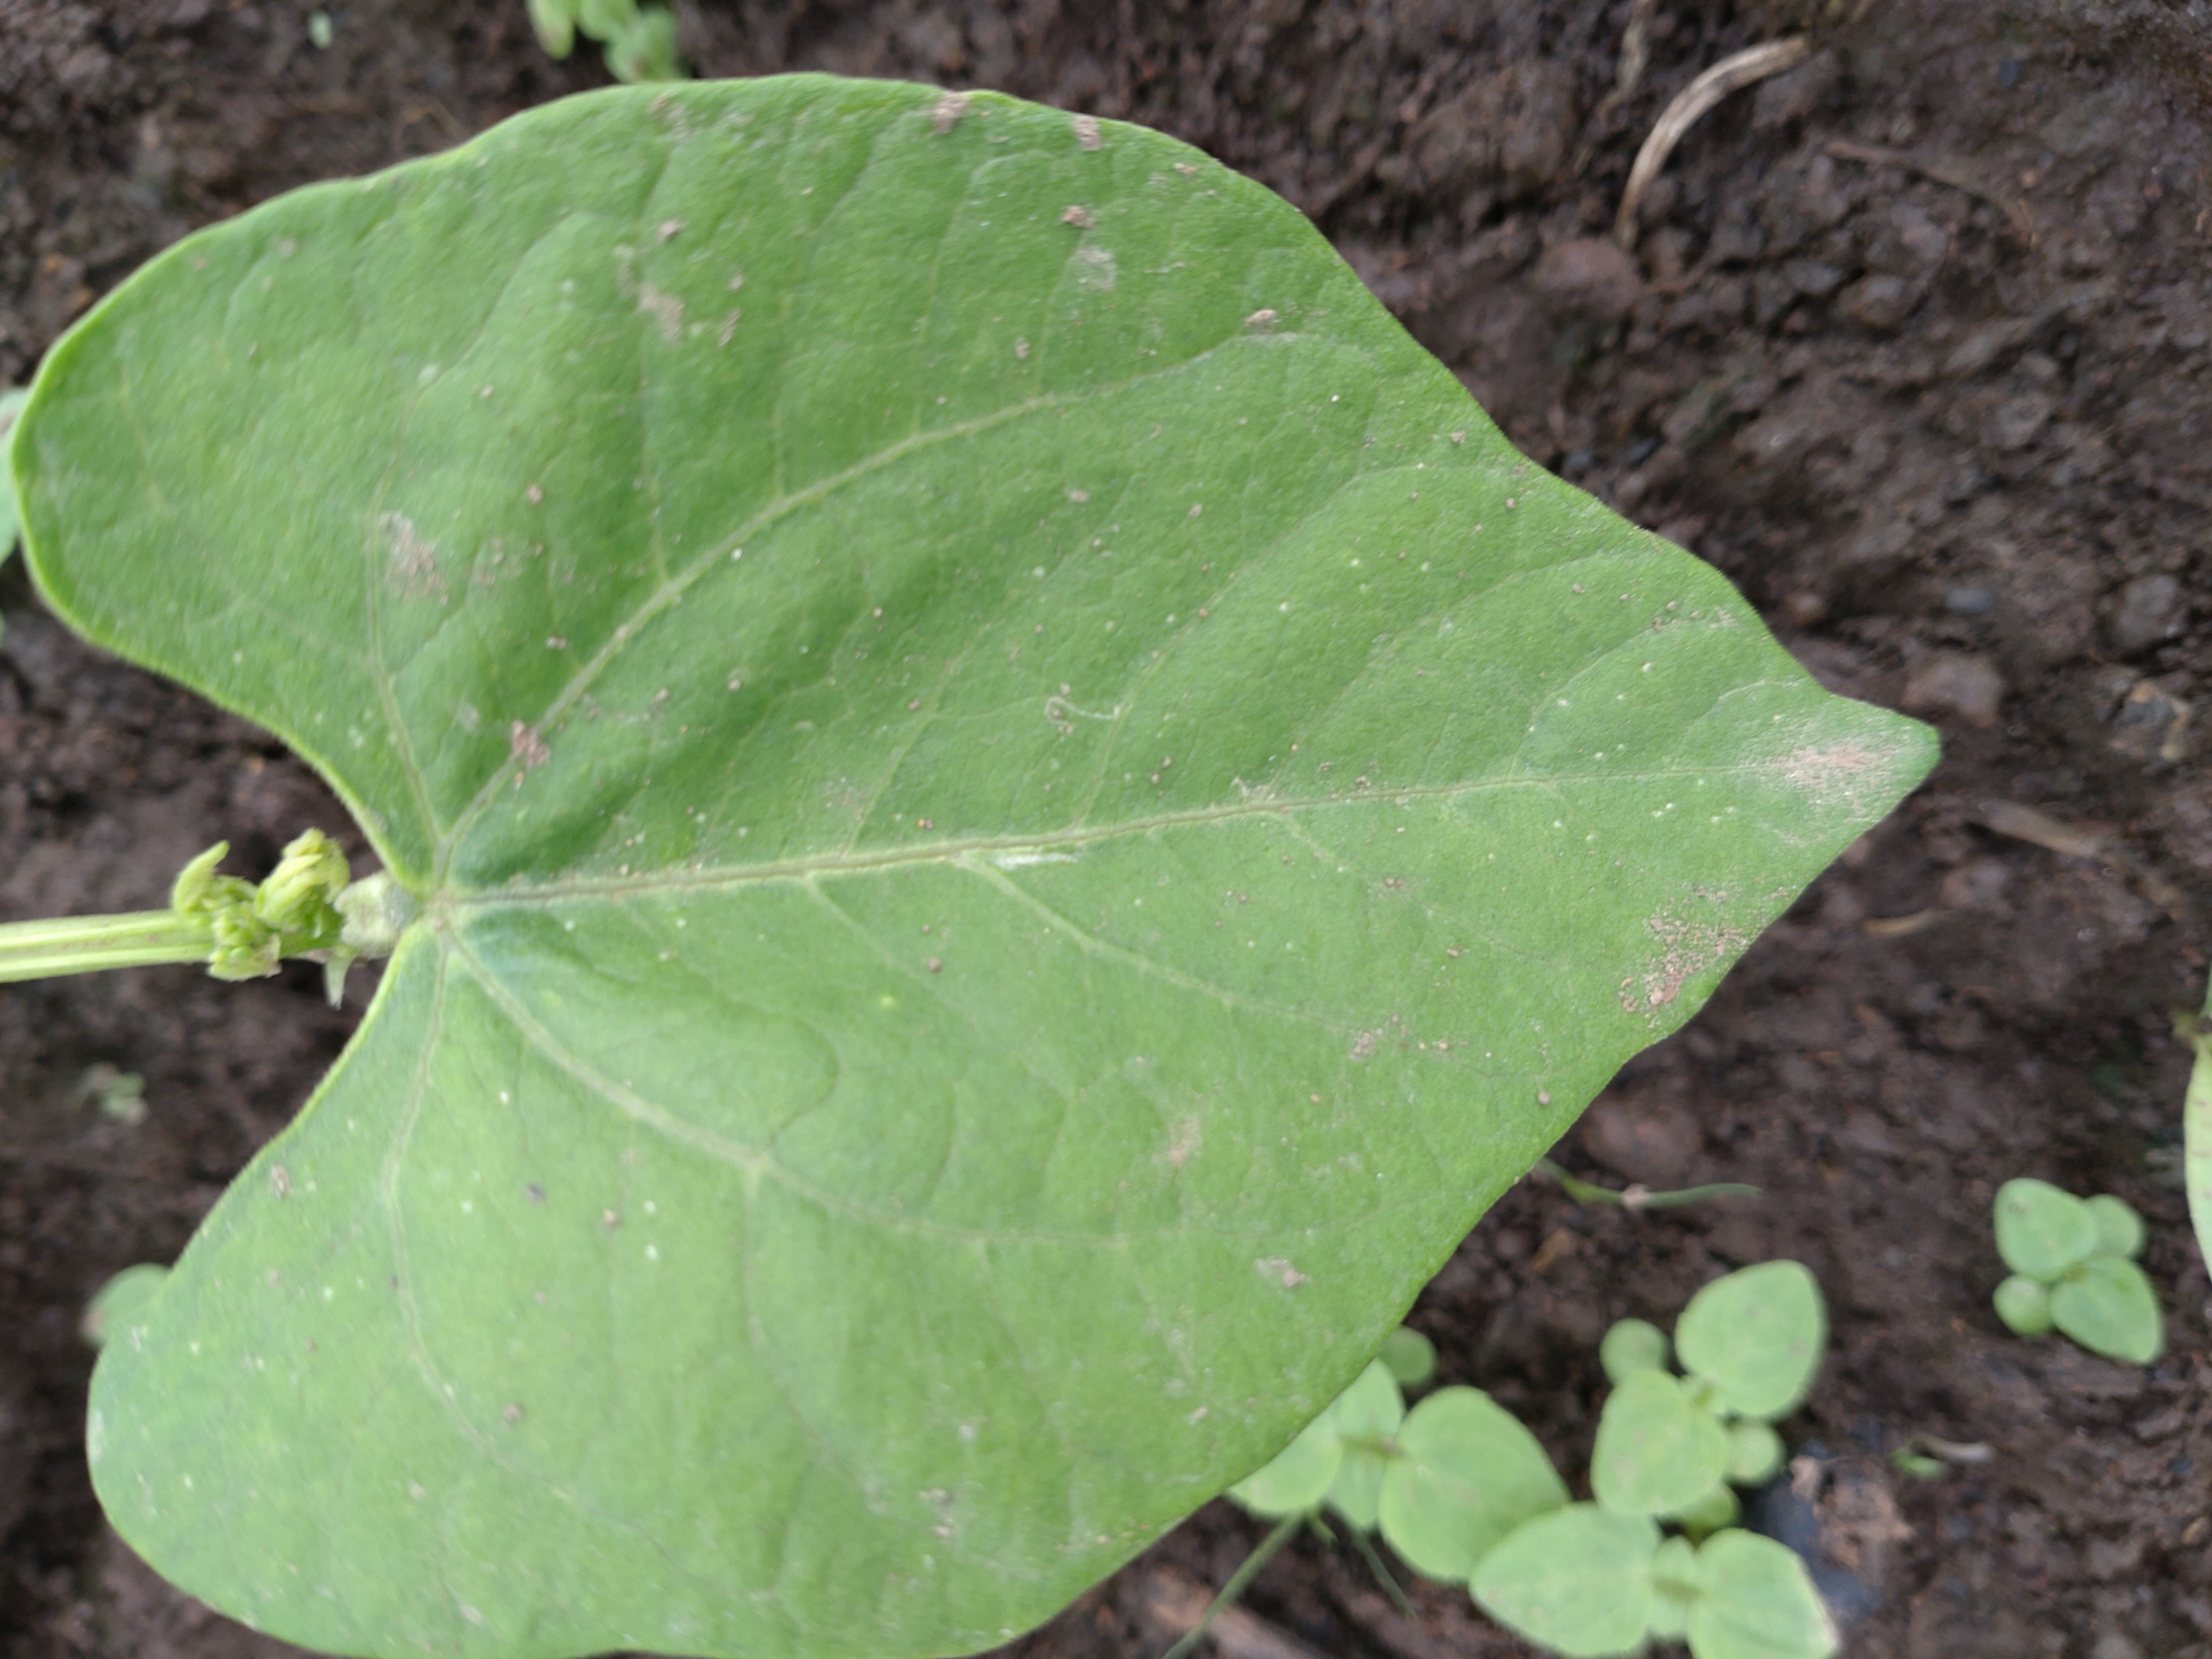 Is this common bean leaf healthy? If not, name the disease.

healthy
